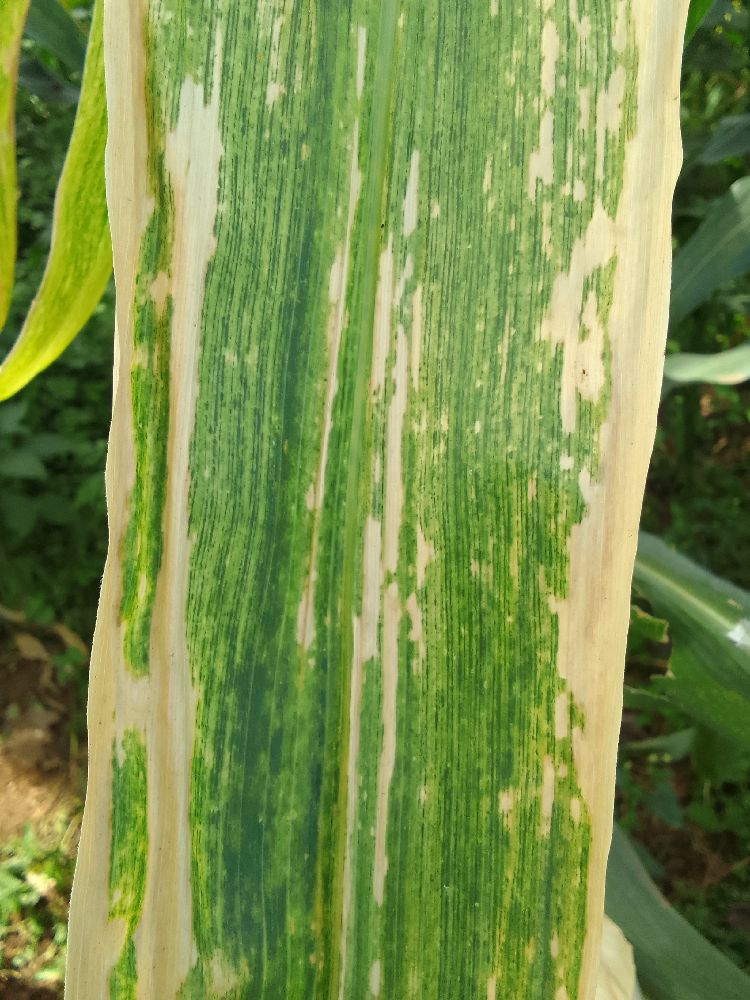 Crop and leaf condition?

maize, maize lethal necrosis
